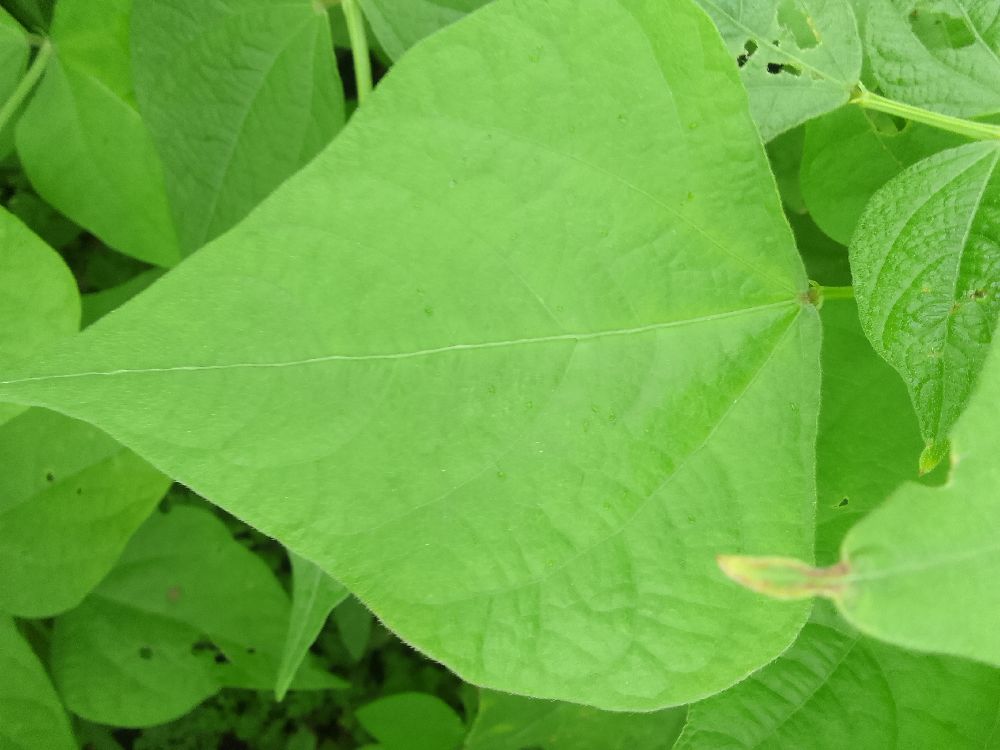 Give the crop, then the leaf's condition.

common bean, healthy
